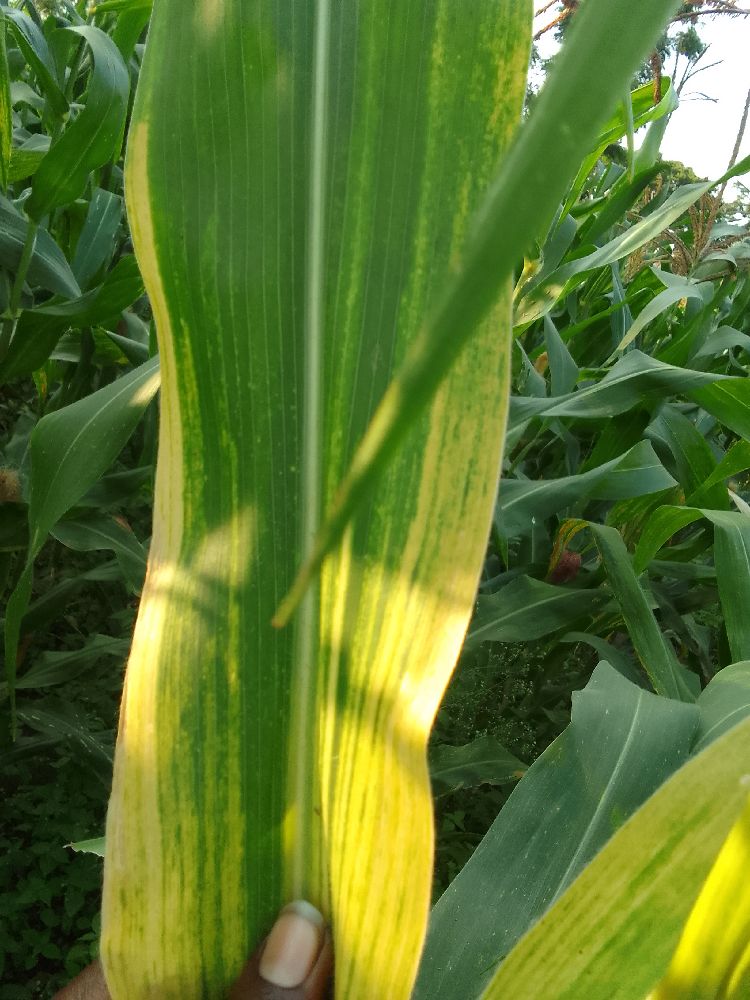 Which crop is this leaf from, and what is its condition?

maize, maize lethal necrosis
